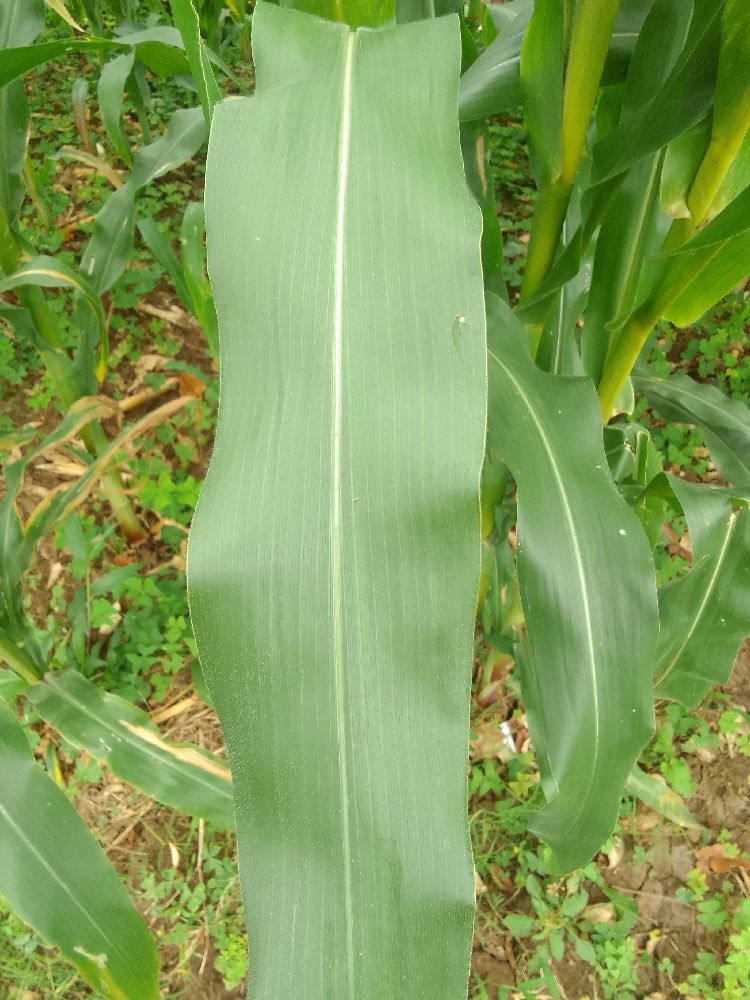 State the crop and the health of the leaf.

maize, healthy
